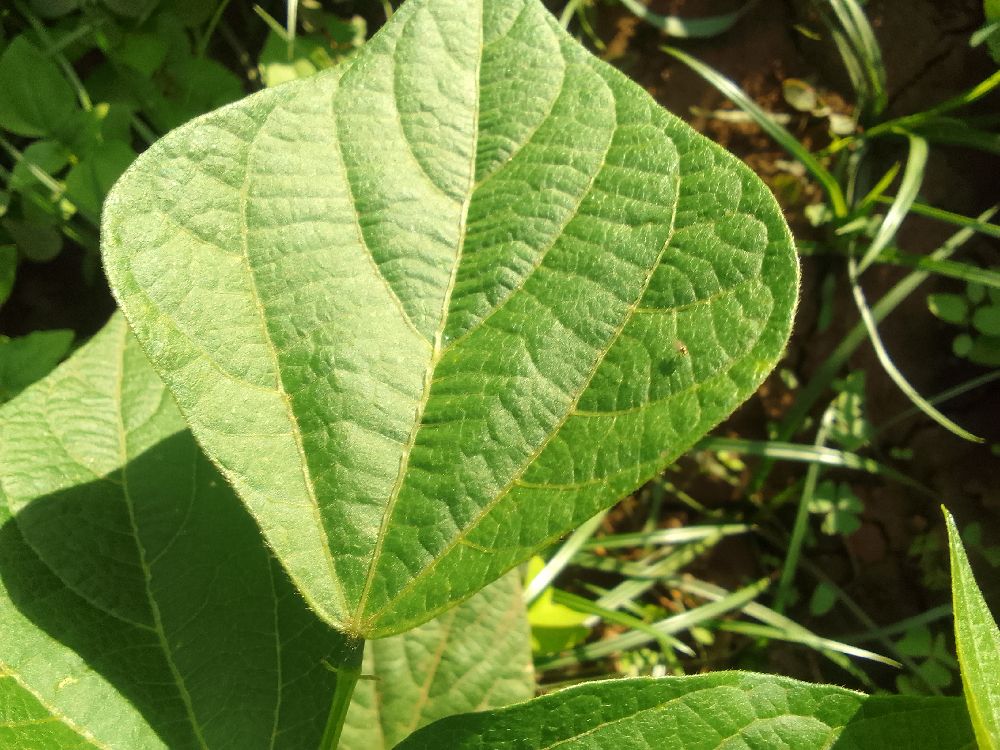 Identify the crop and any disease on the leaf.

common bean, healthy
